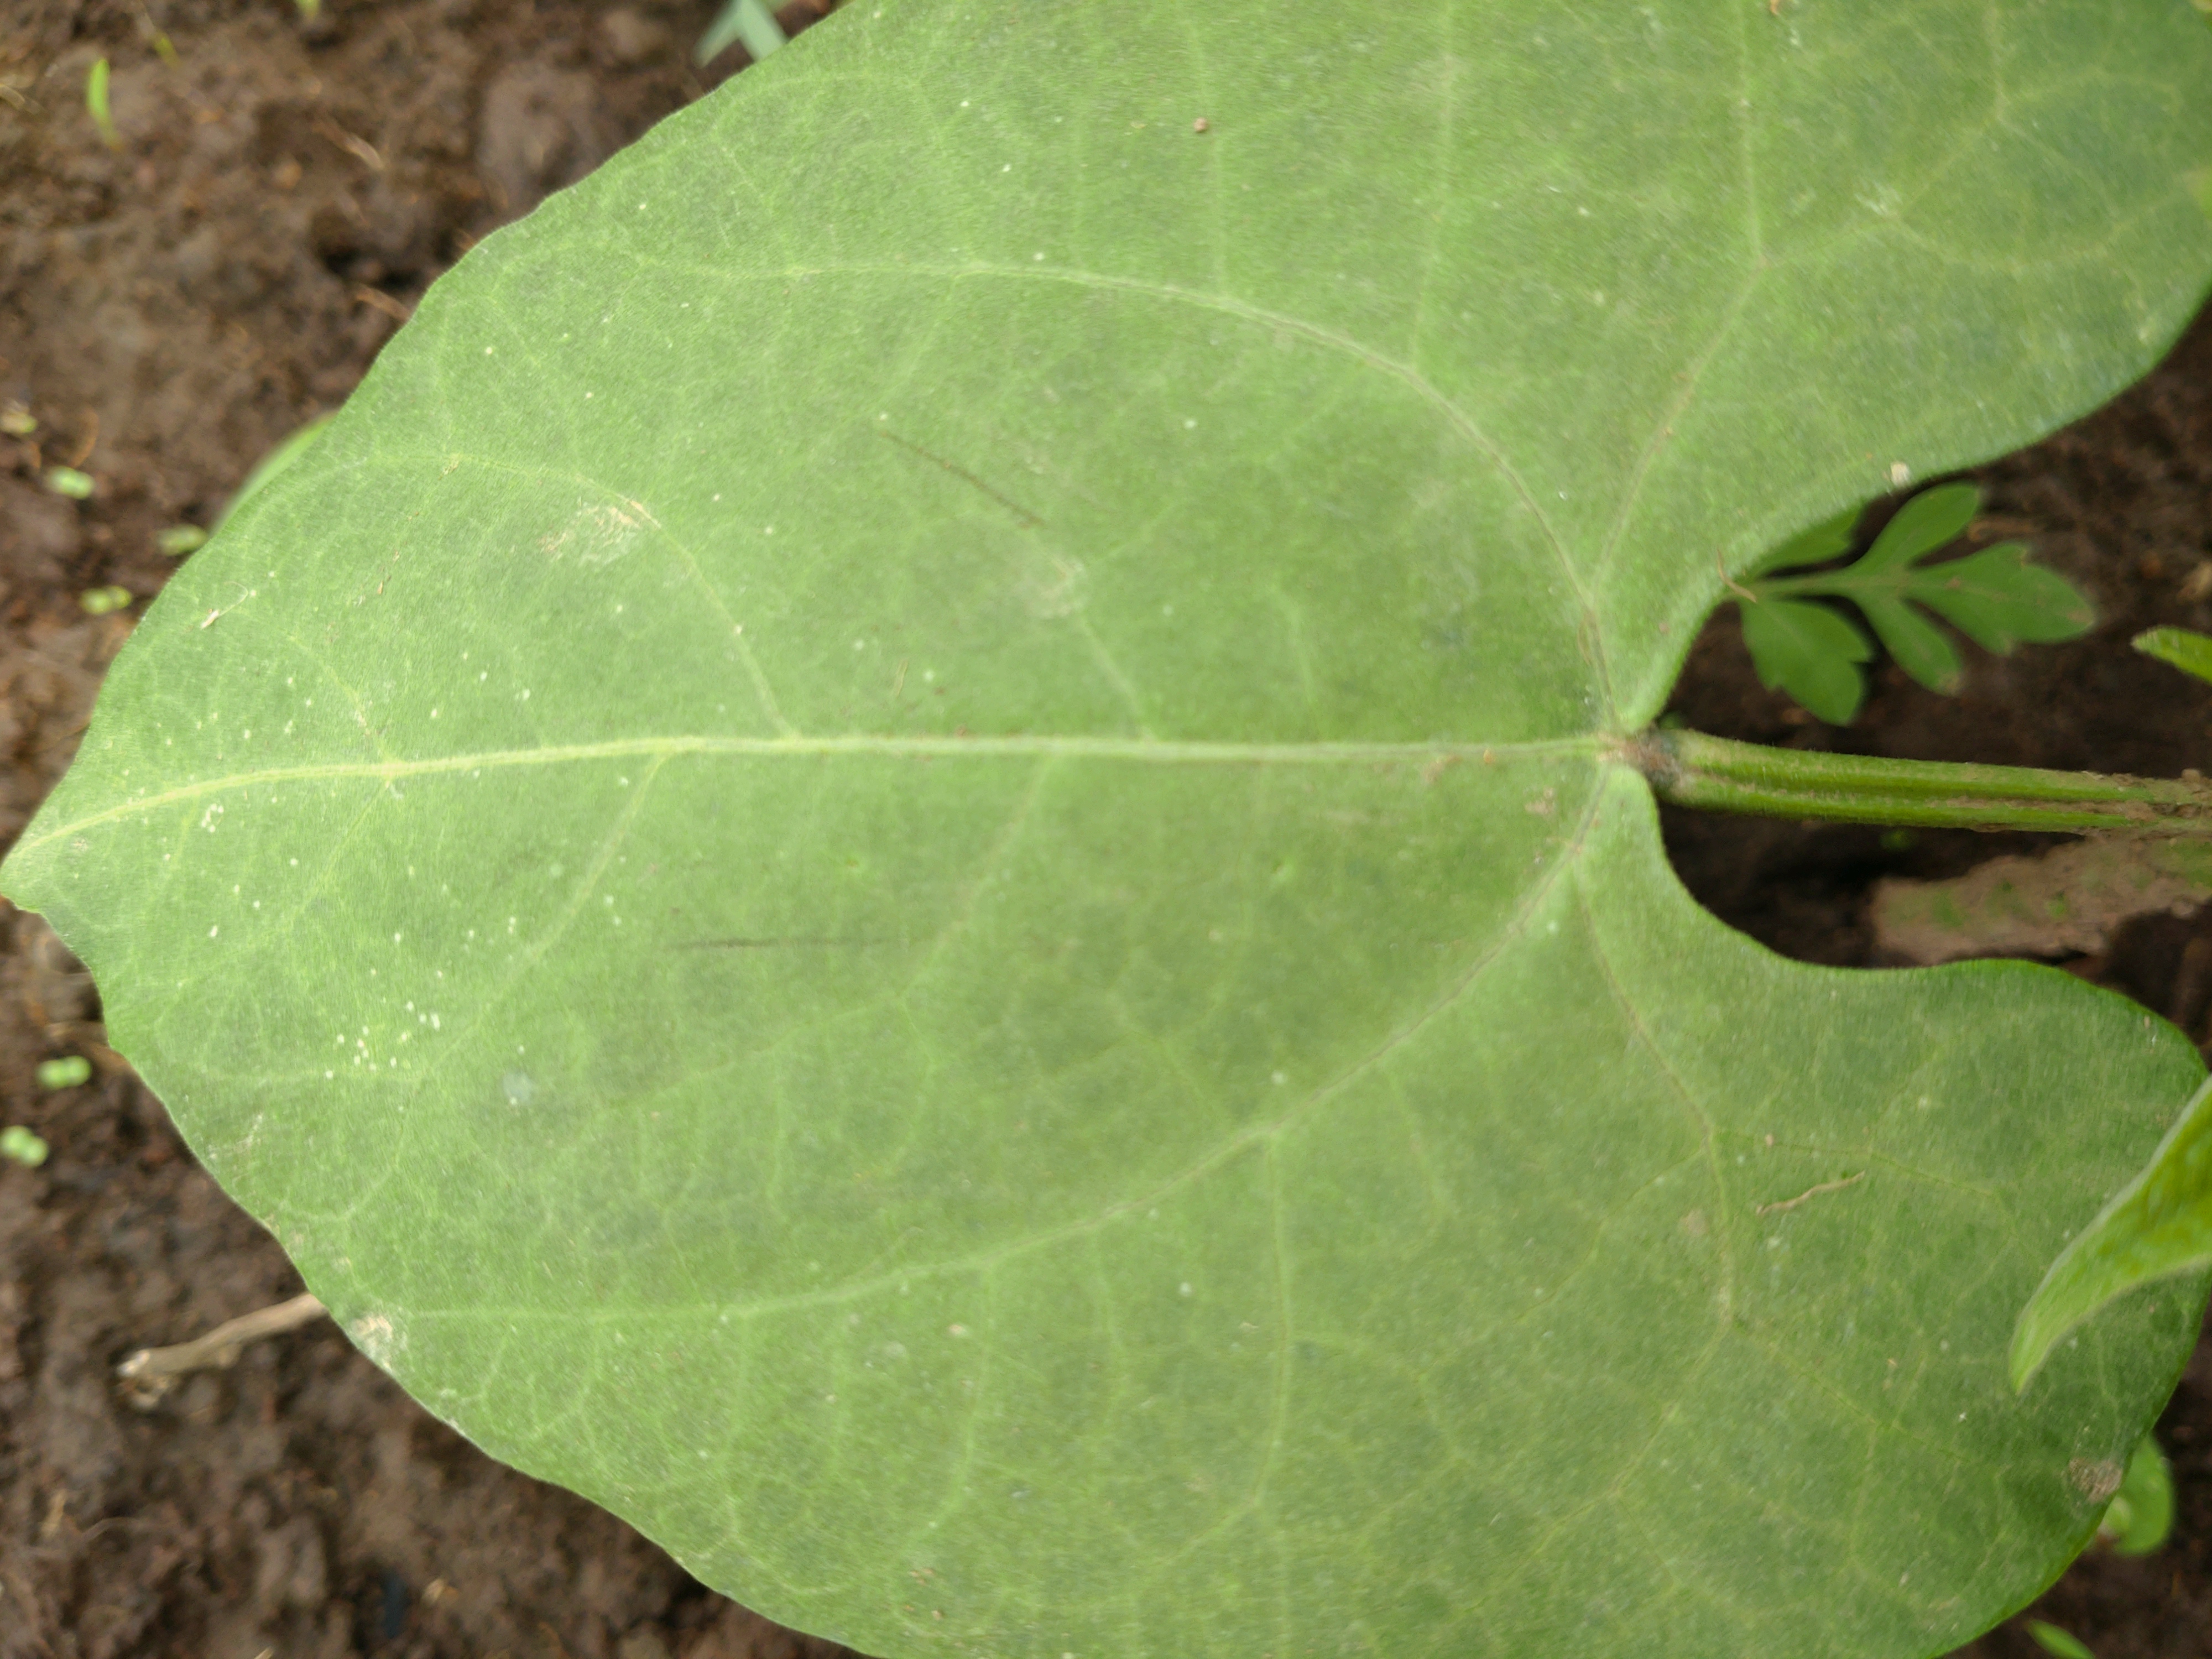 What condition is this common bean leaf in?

healthy
